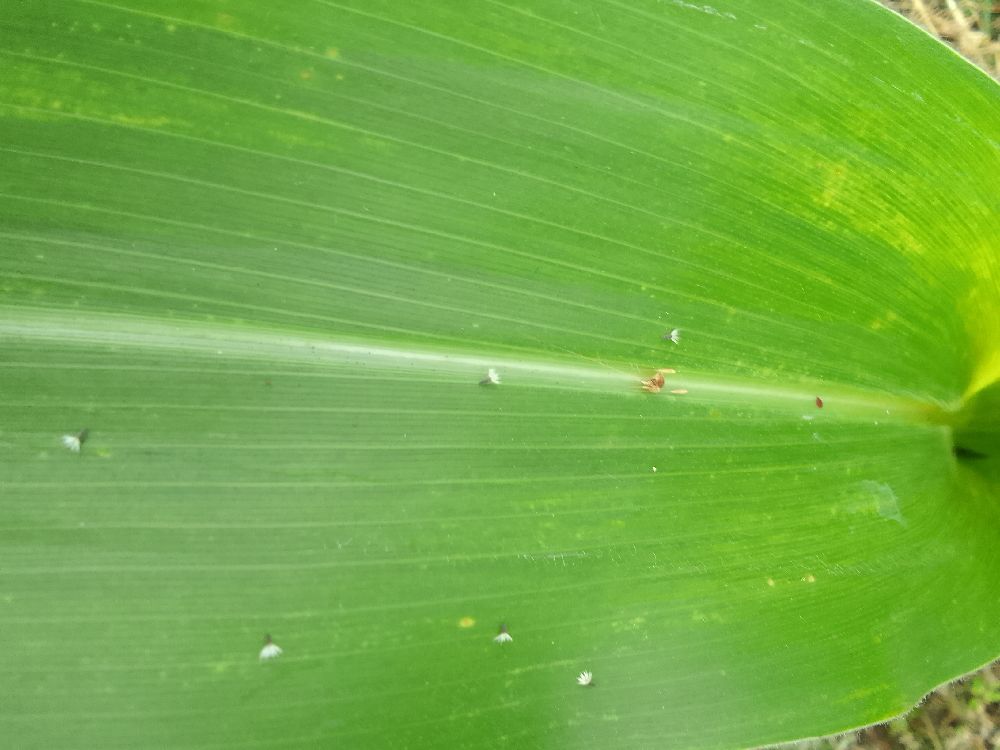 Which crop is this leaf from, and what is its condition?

maize, healthy
